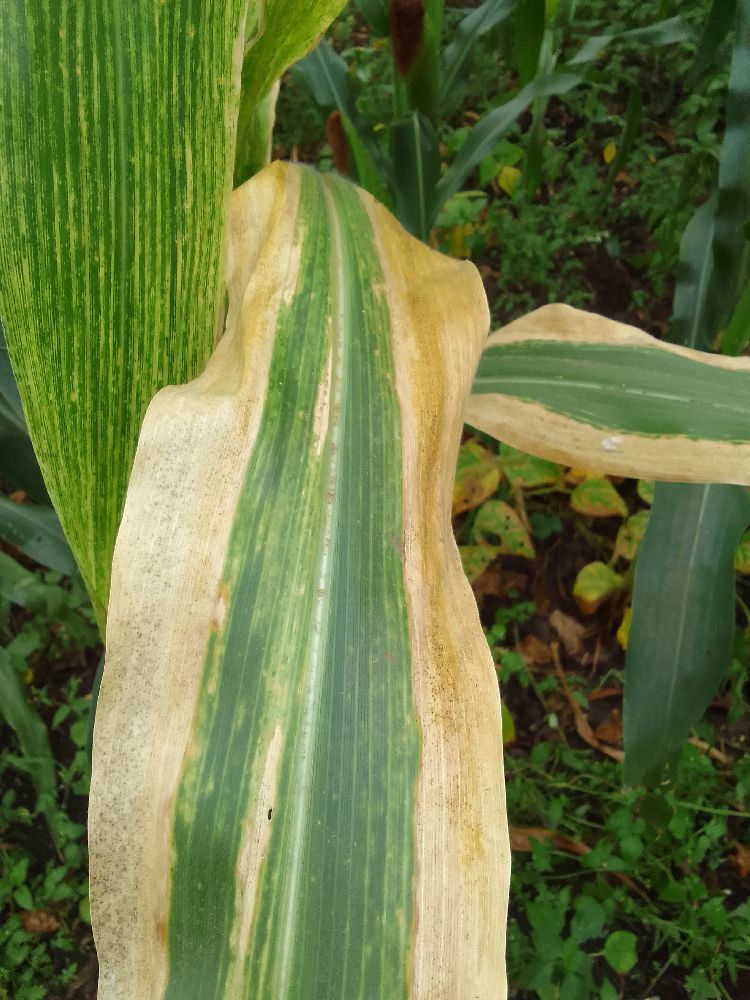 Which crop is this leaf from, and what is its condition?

maize, maize lethal necrosis
